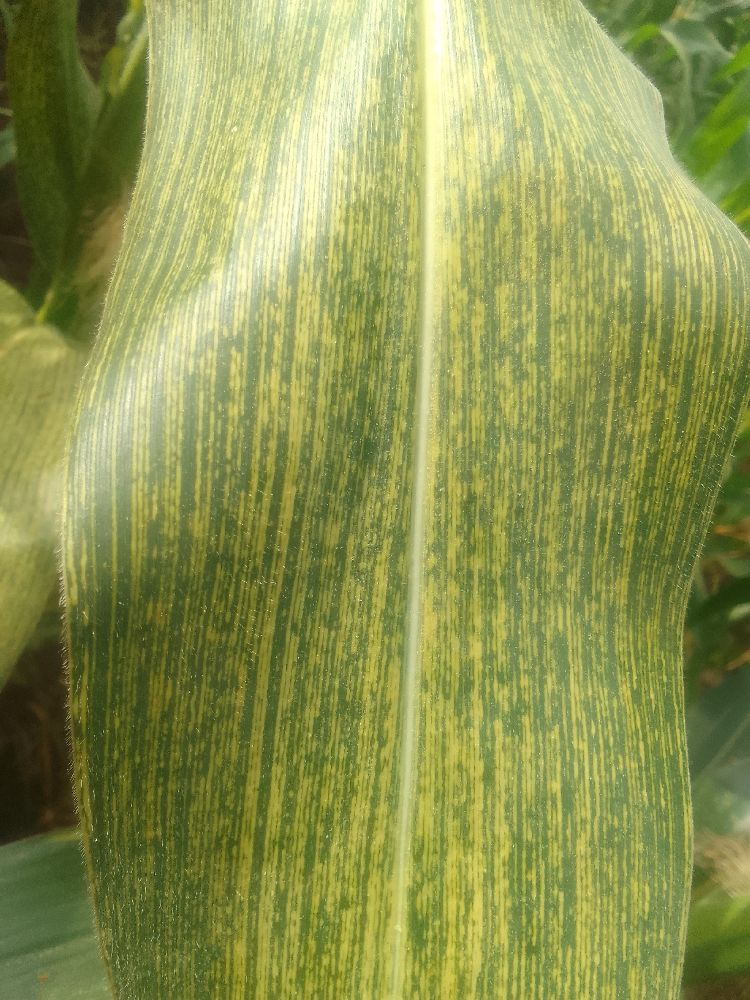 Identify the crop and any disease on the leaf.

maize, maize streak virus
